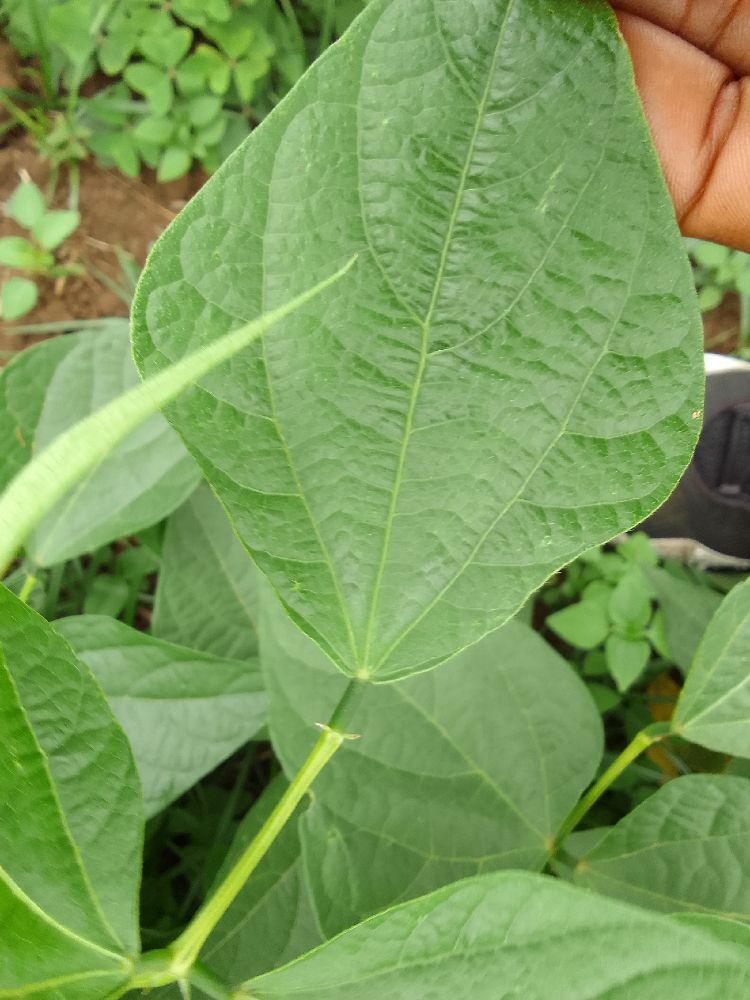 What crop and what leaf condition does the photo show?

common bean, healthy
